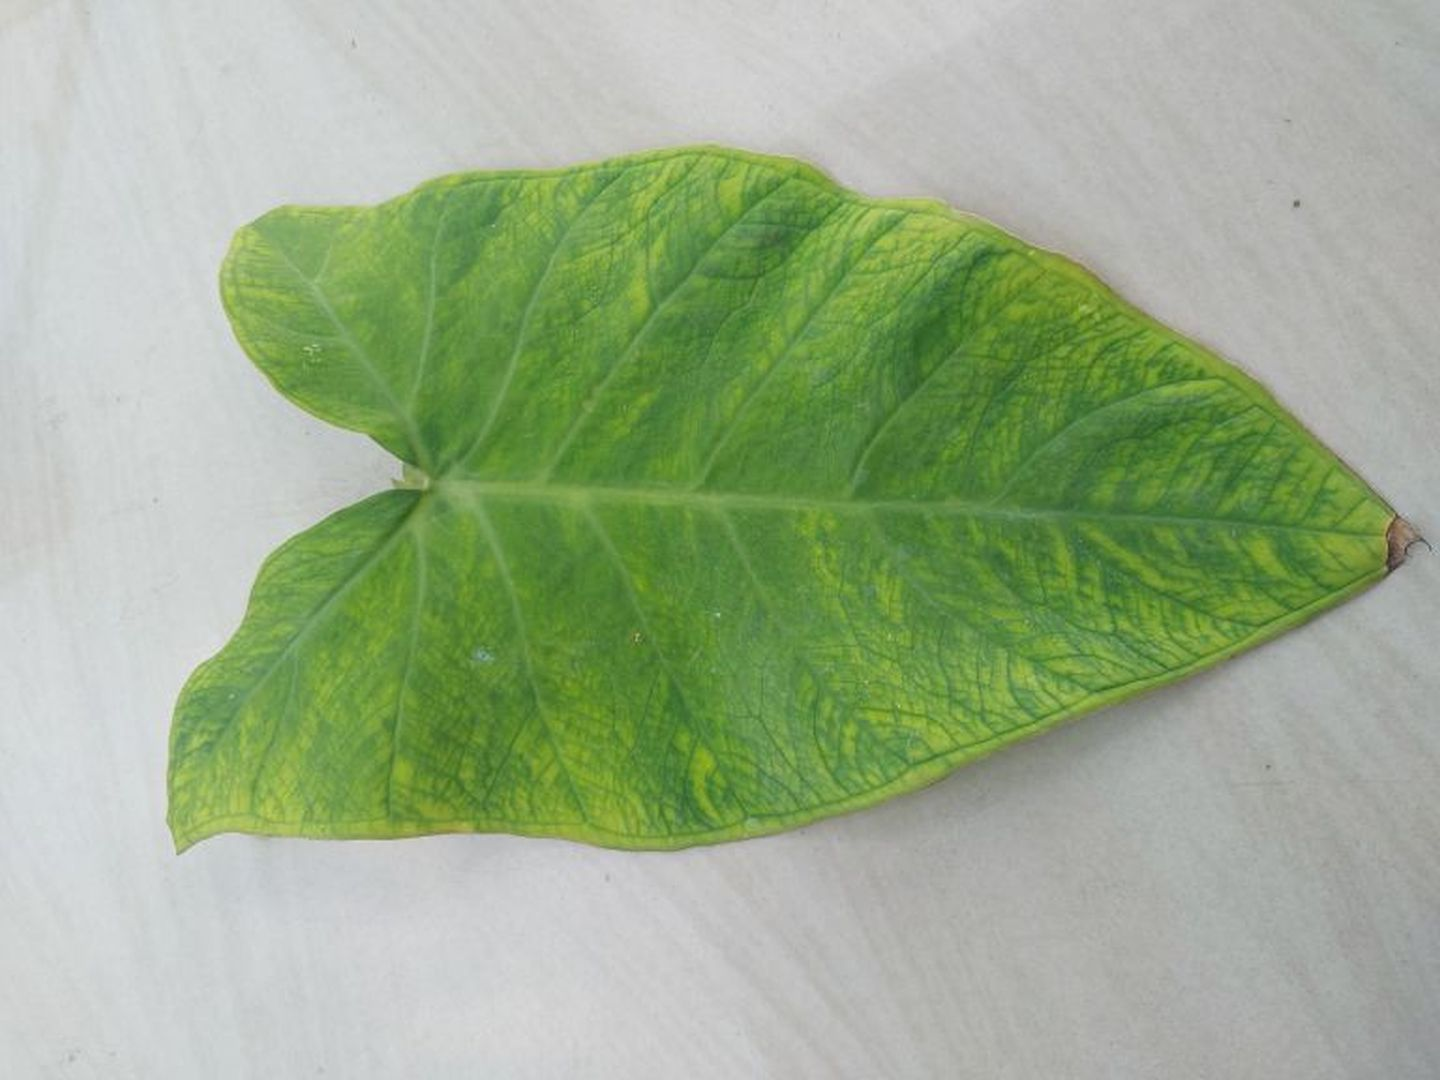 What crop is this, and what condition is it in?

taro, mosaic
